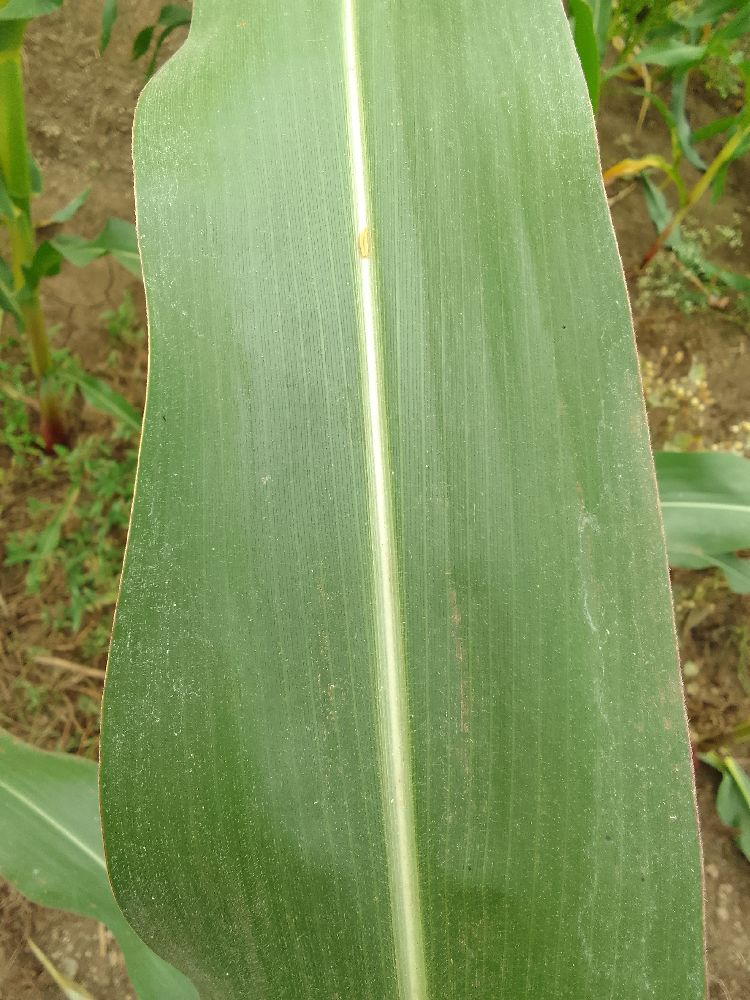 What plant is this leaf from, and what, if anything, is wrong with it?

maize, healthy
